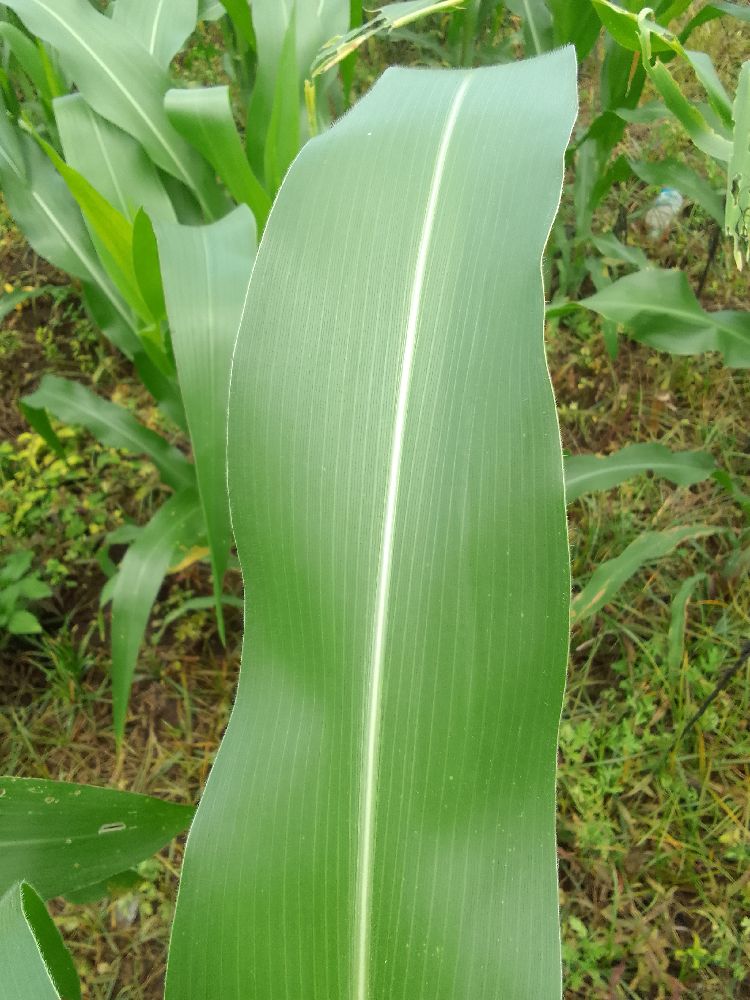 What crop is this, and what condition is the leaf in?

maize, healthy
